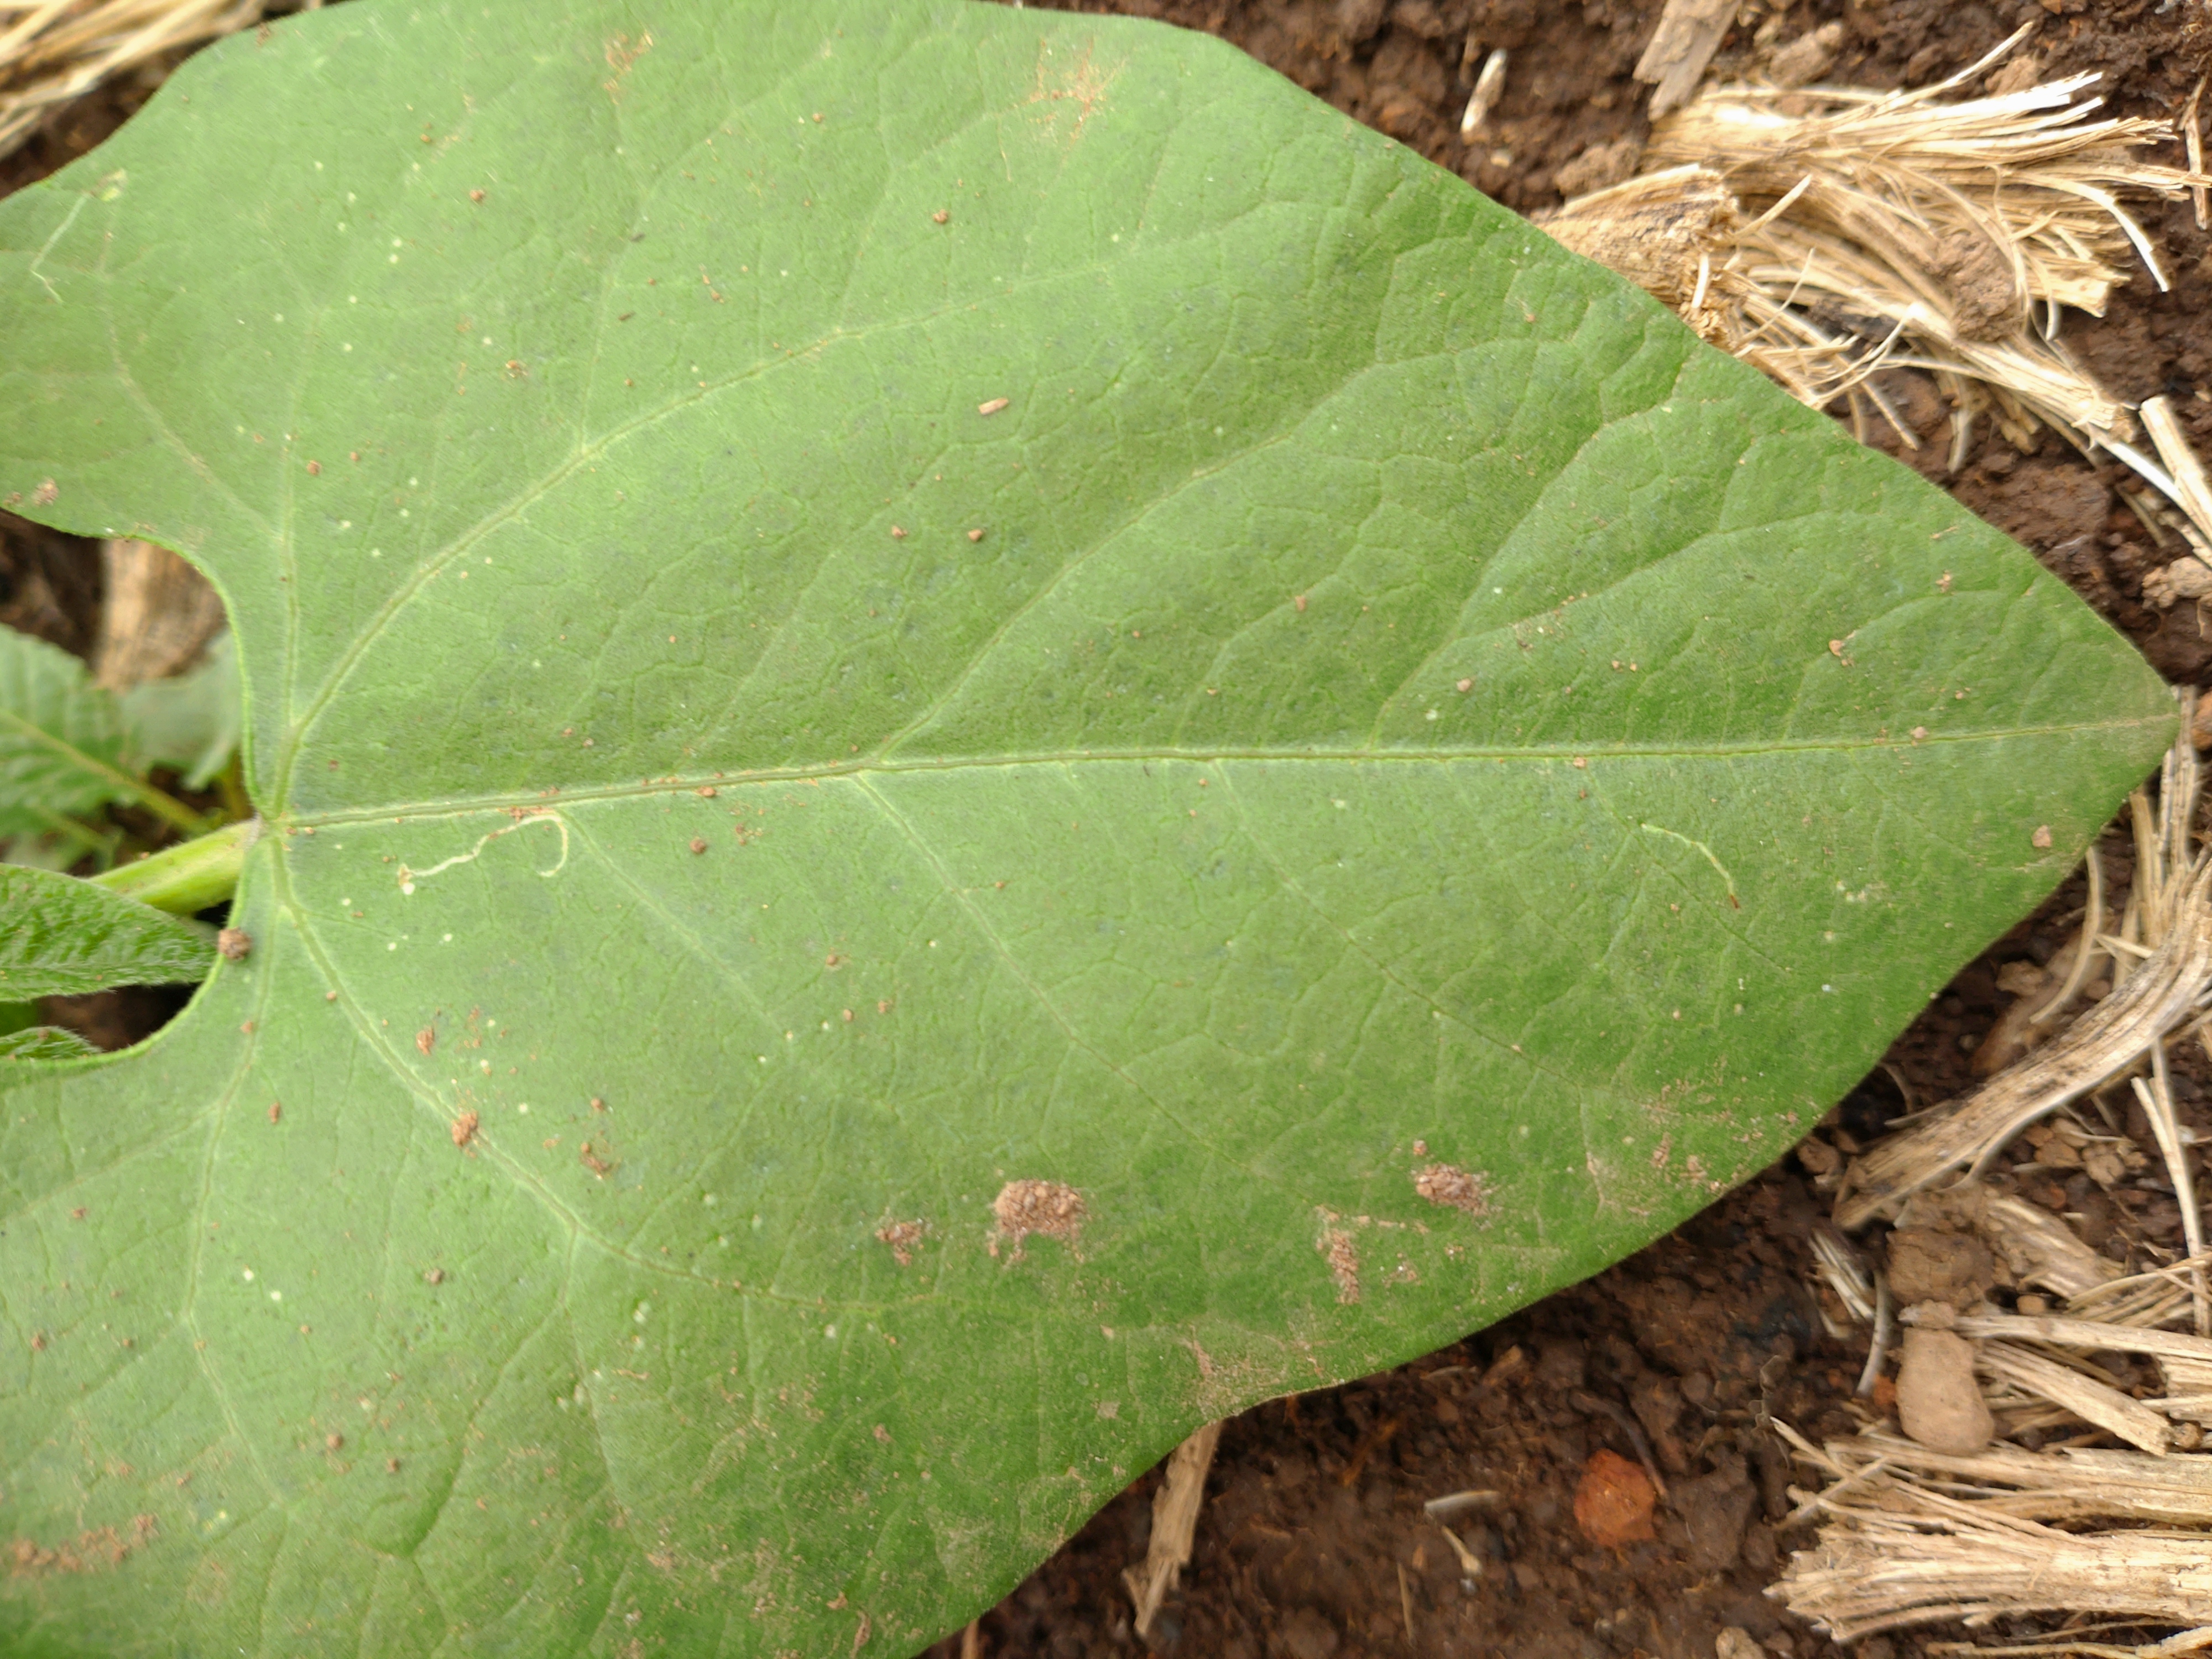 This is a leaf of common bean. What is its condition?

healthy
